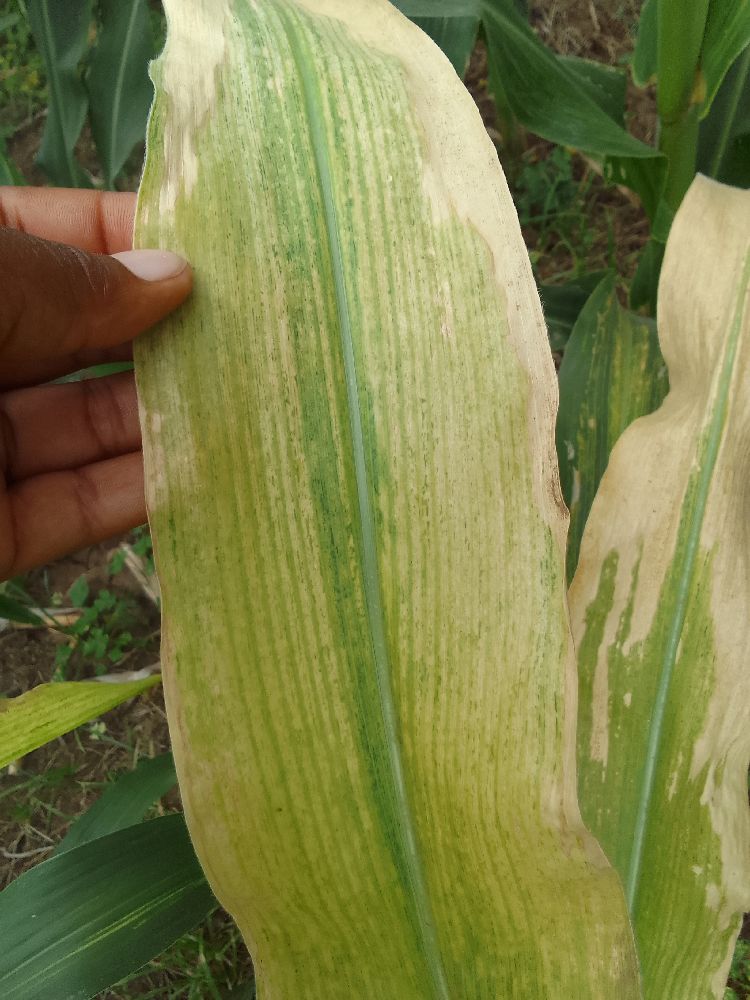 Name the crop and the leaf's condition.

maize, maize lethal necrosis
